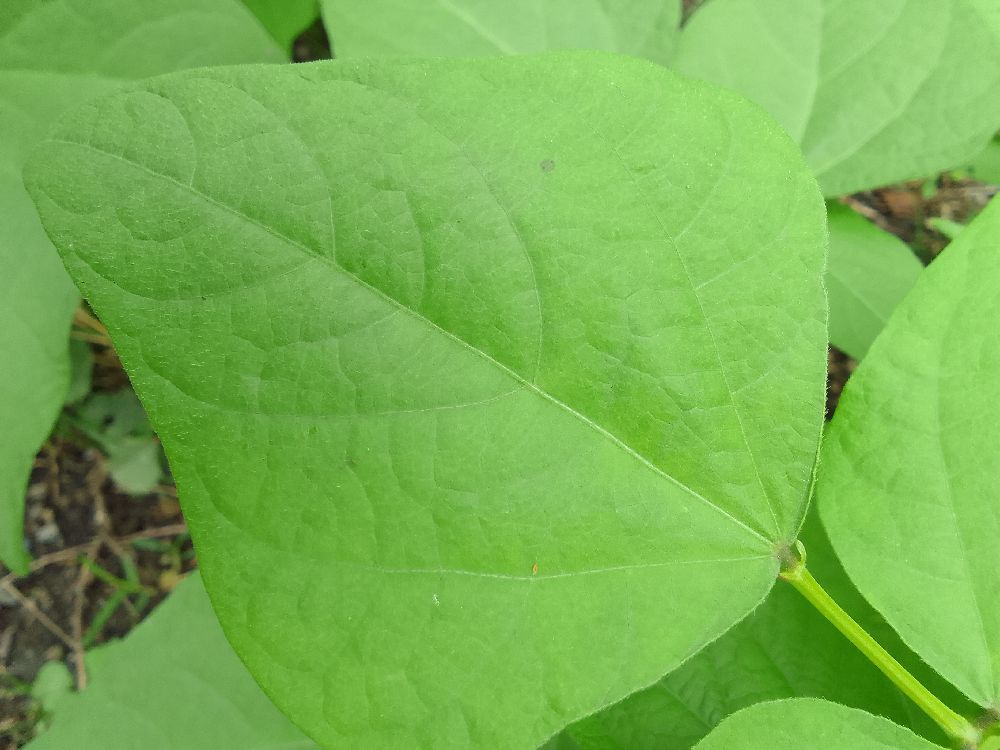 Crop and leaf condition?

common bean, healthy
